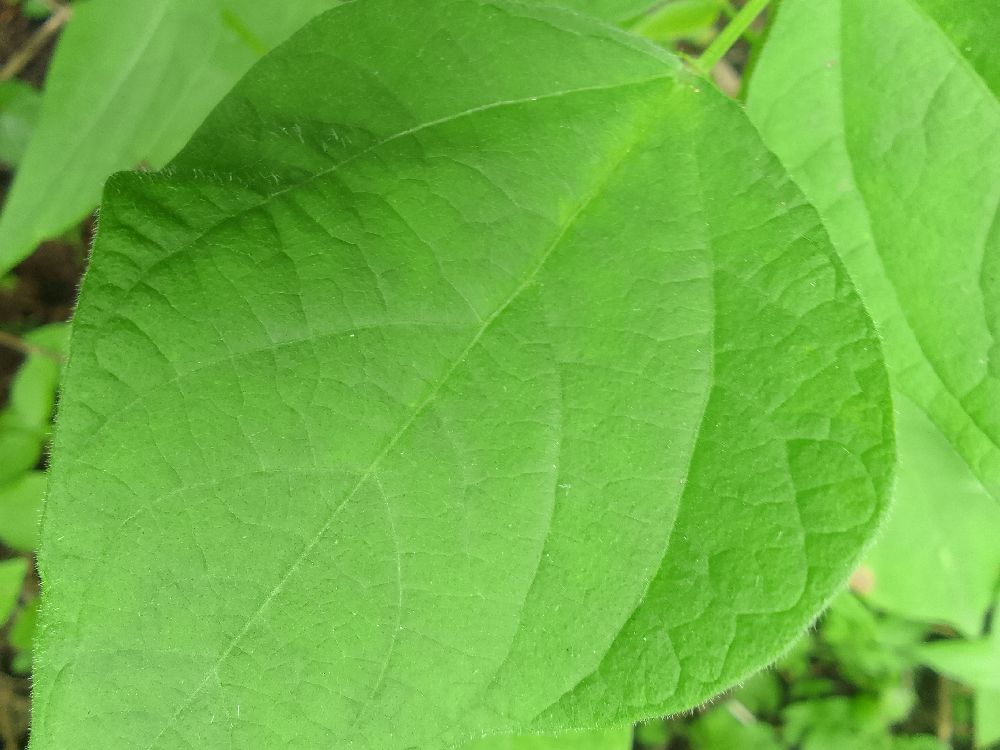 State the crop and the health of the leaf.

common bean, healthy
